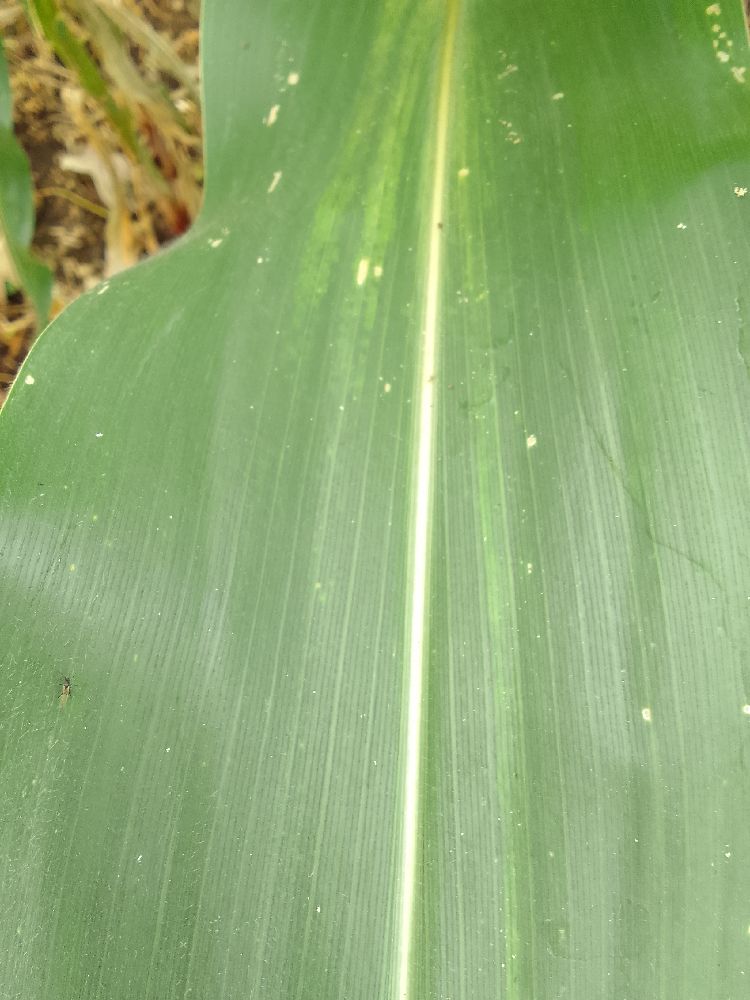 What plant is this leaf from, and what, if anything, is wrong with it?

maize, healthy
